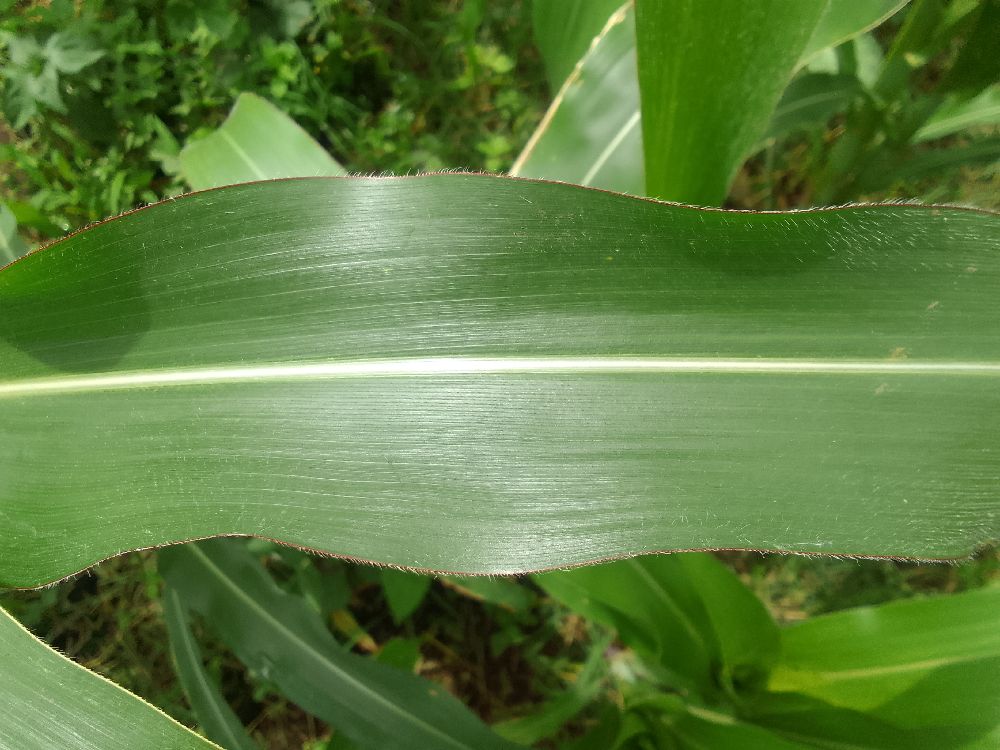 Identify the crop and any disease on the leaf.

maize, healthy
